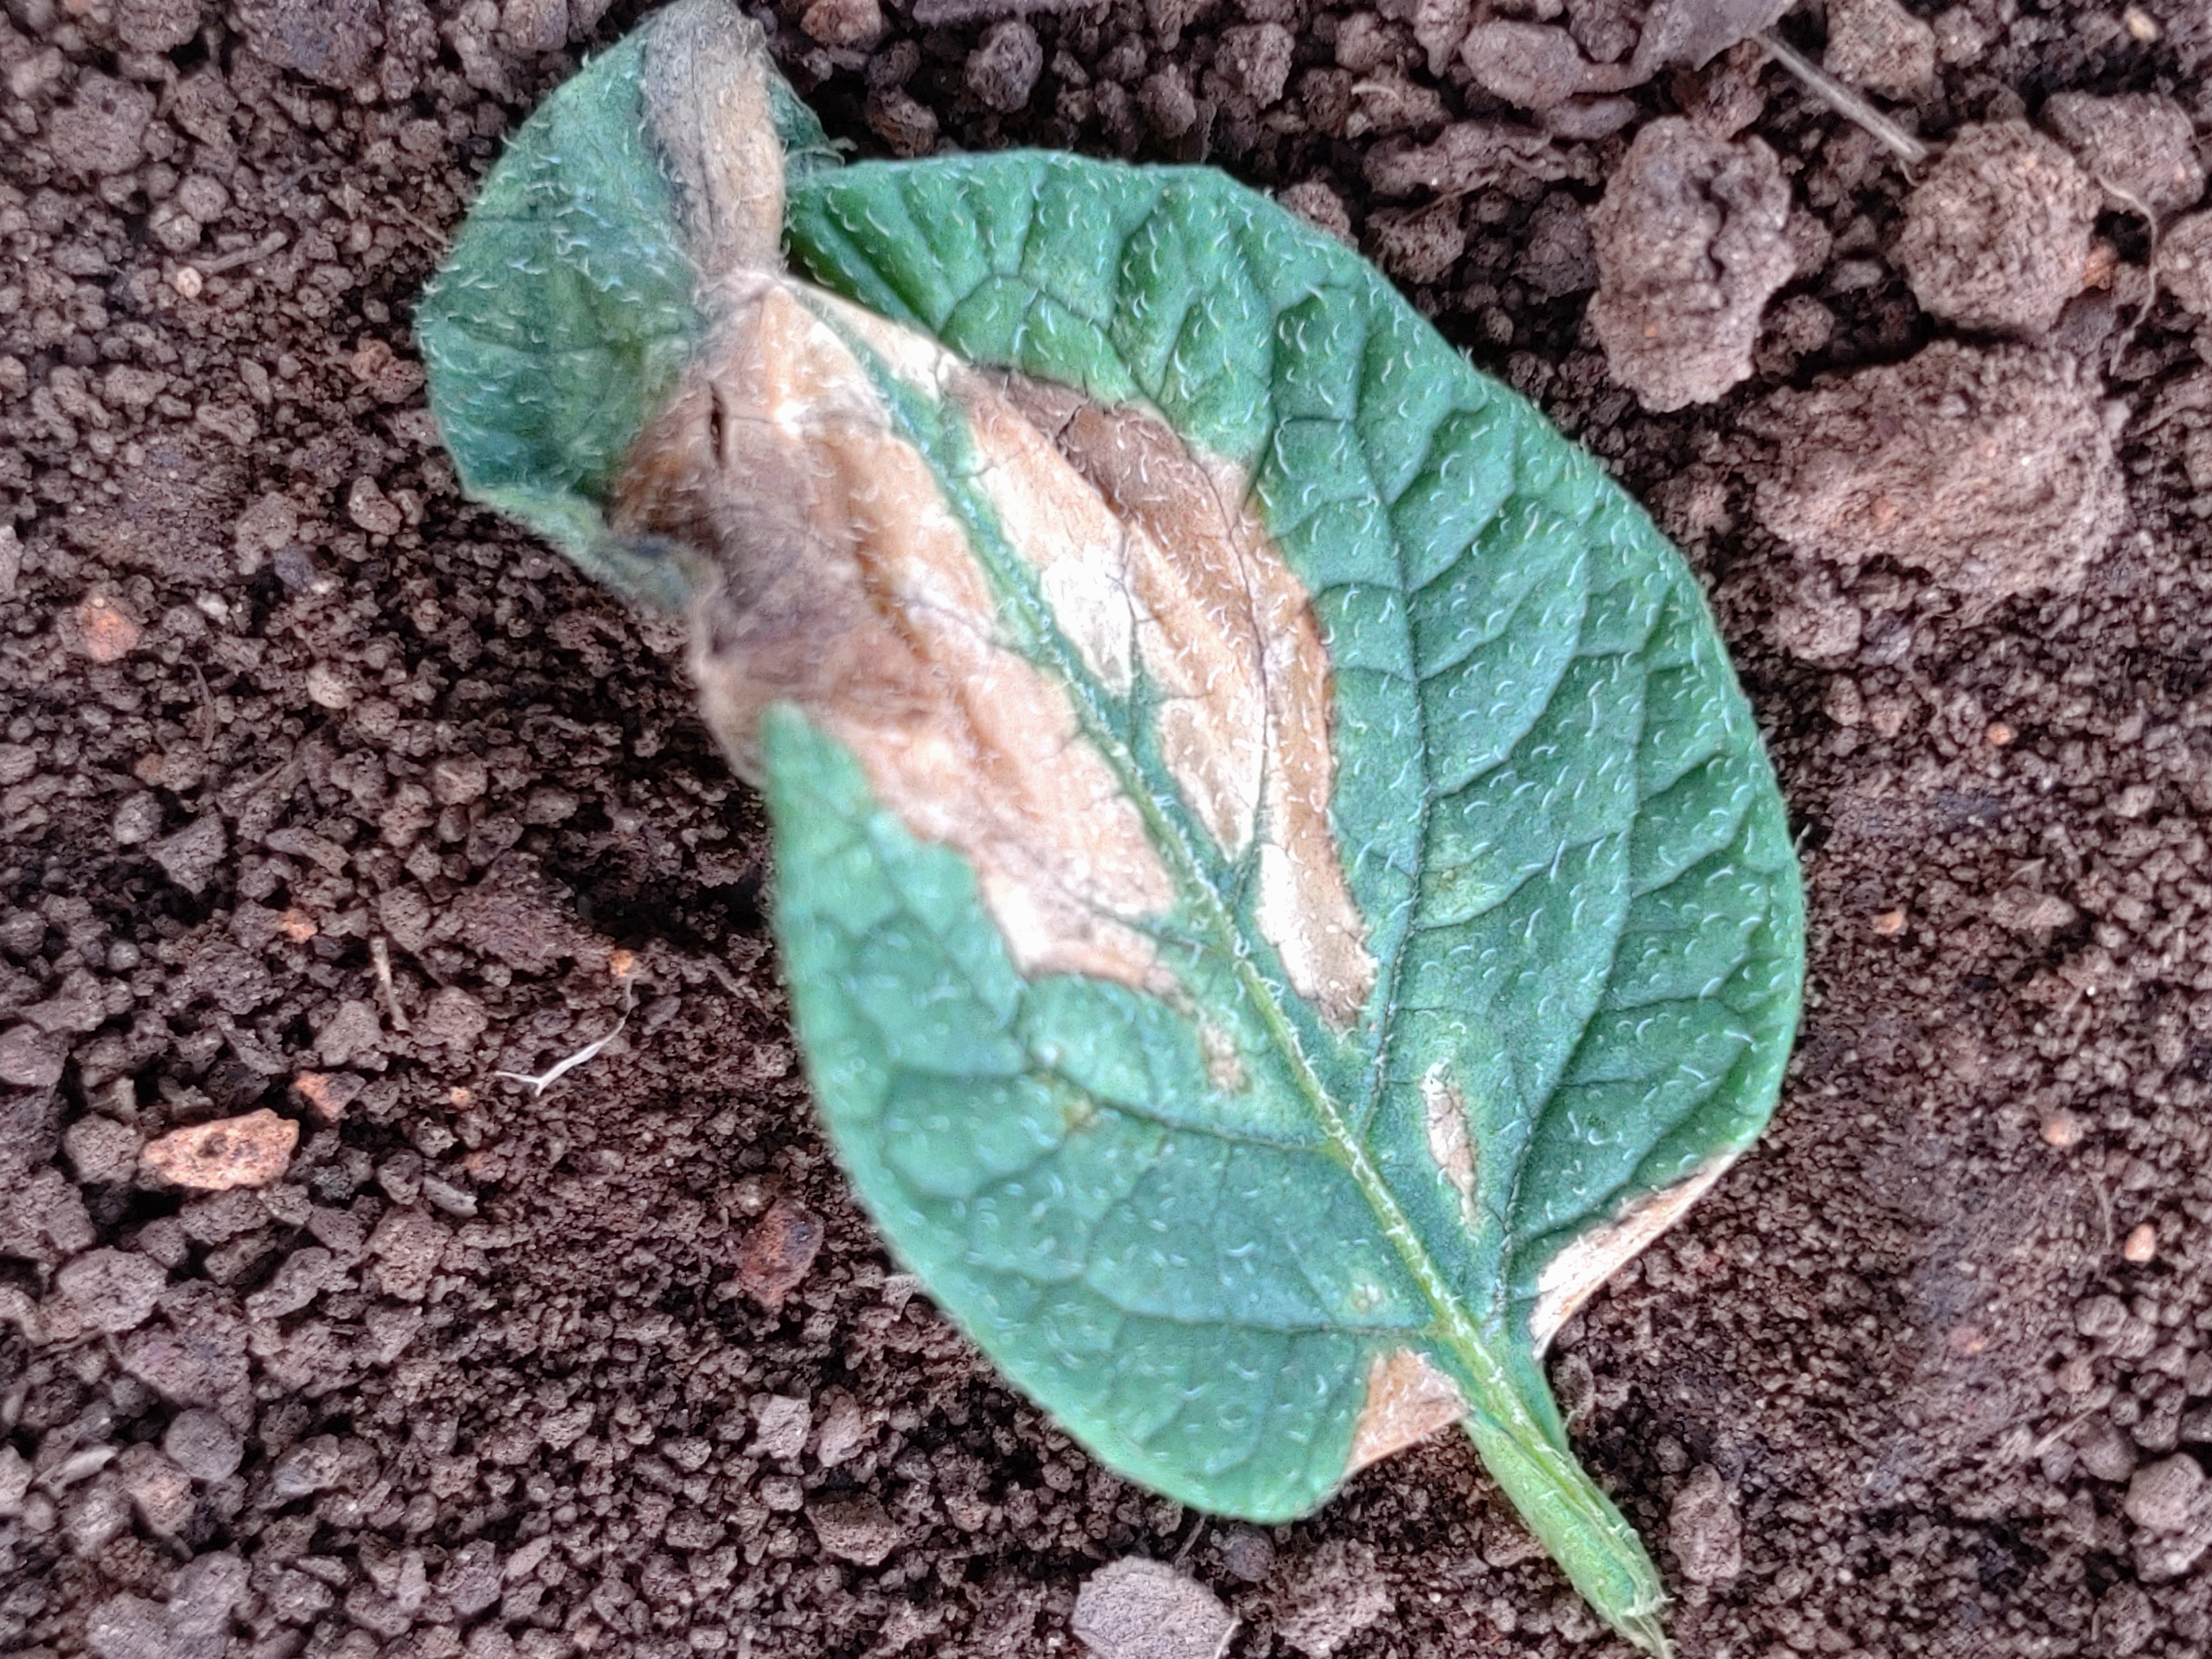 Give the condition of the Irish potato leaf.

early blight
